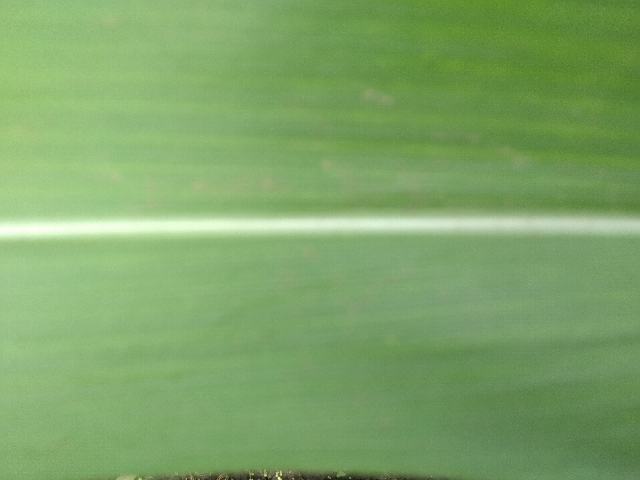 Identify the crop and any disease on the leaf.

maize, healthy
